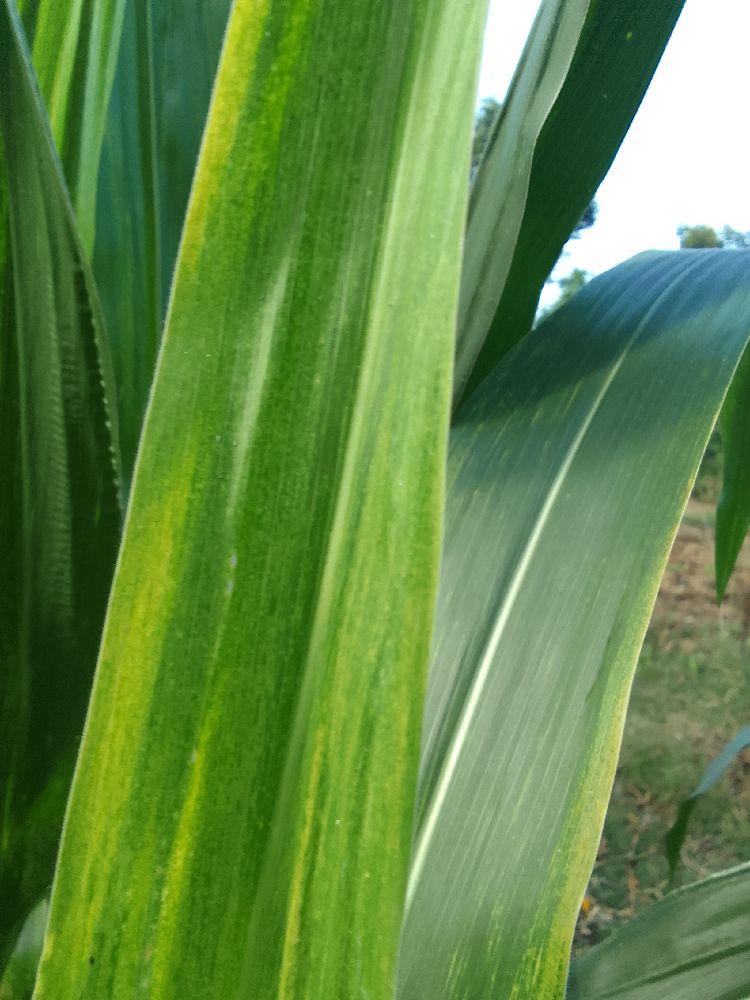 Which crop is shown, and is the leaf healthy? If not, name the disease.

maize, maize lethal necrosis
